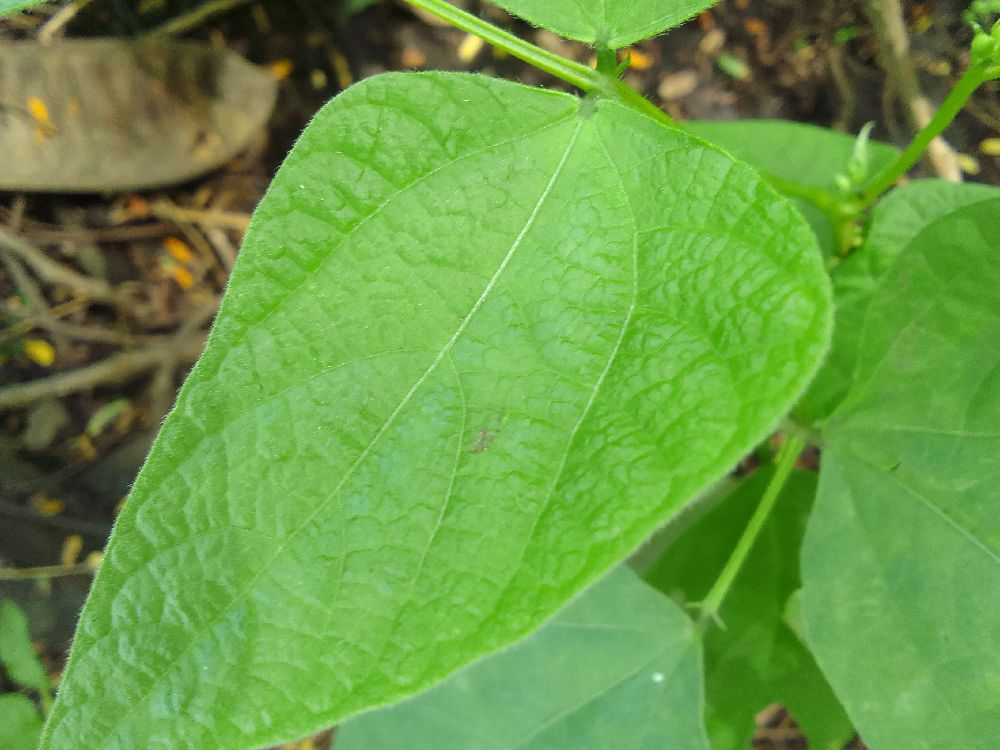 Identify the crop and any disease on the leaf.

common bean, healthy
